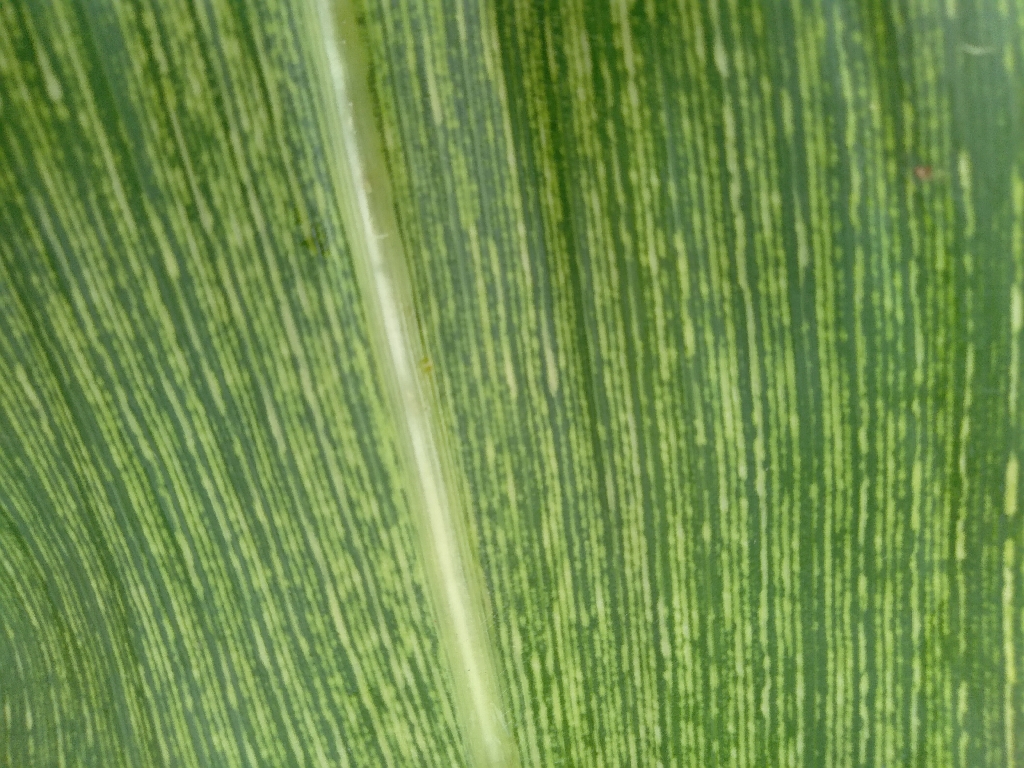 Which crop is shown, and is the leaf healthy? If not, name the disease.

maize, maize streak virus
